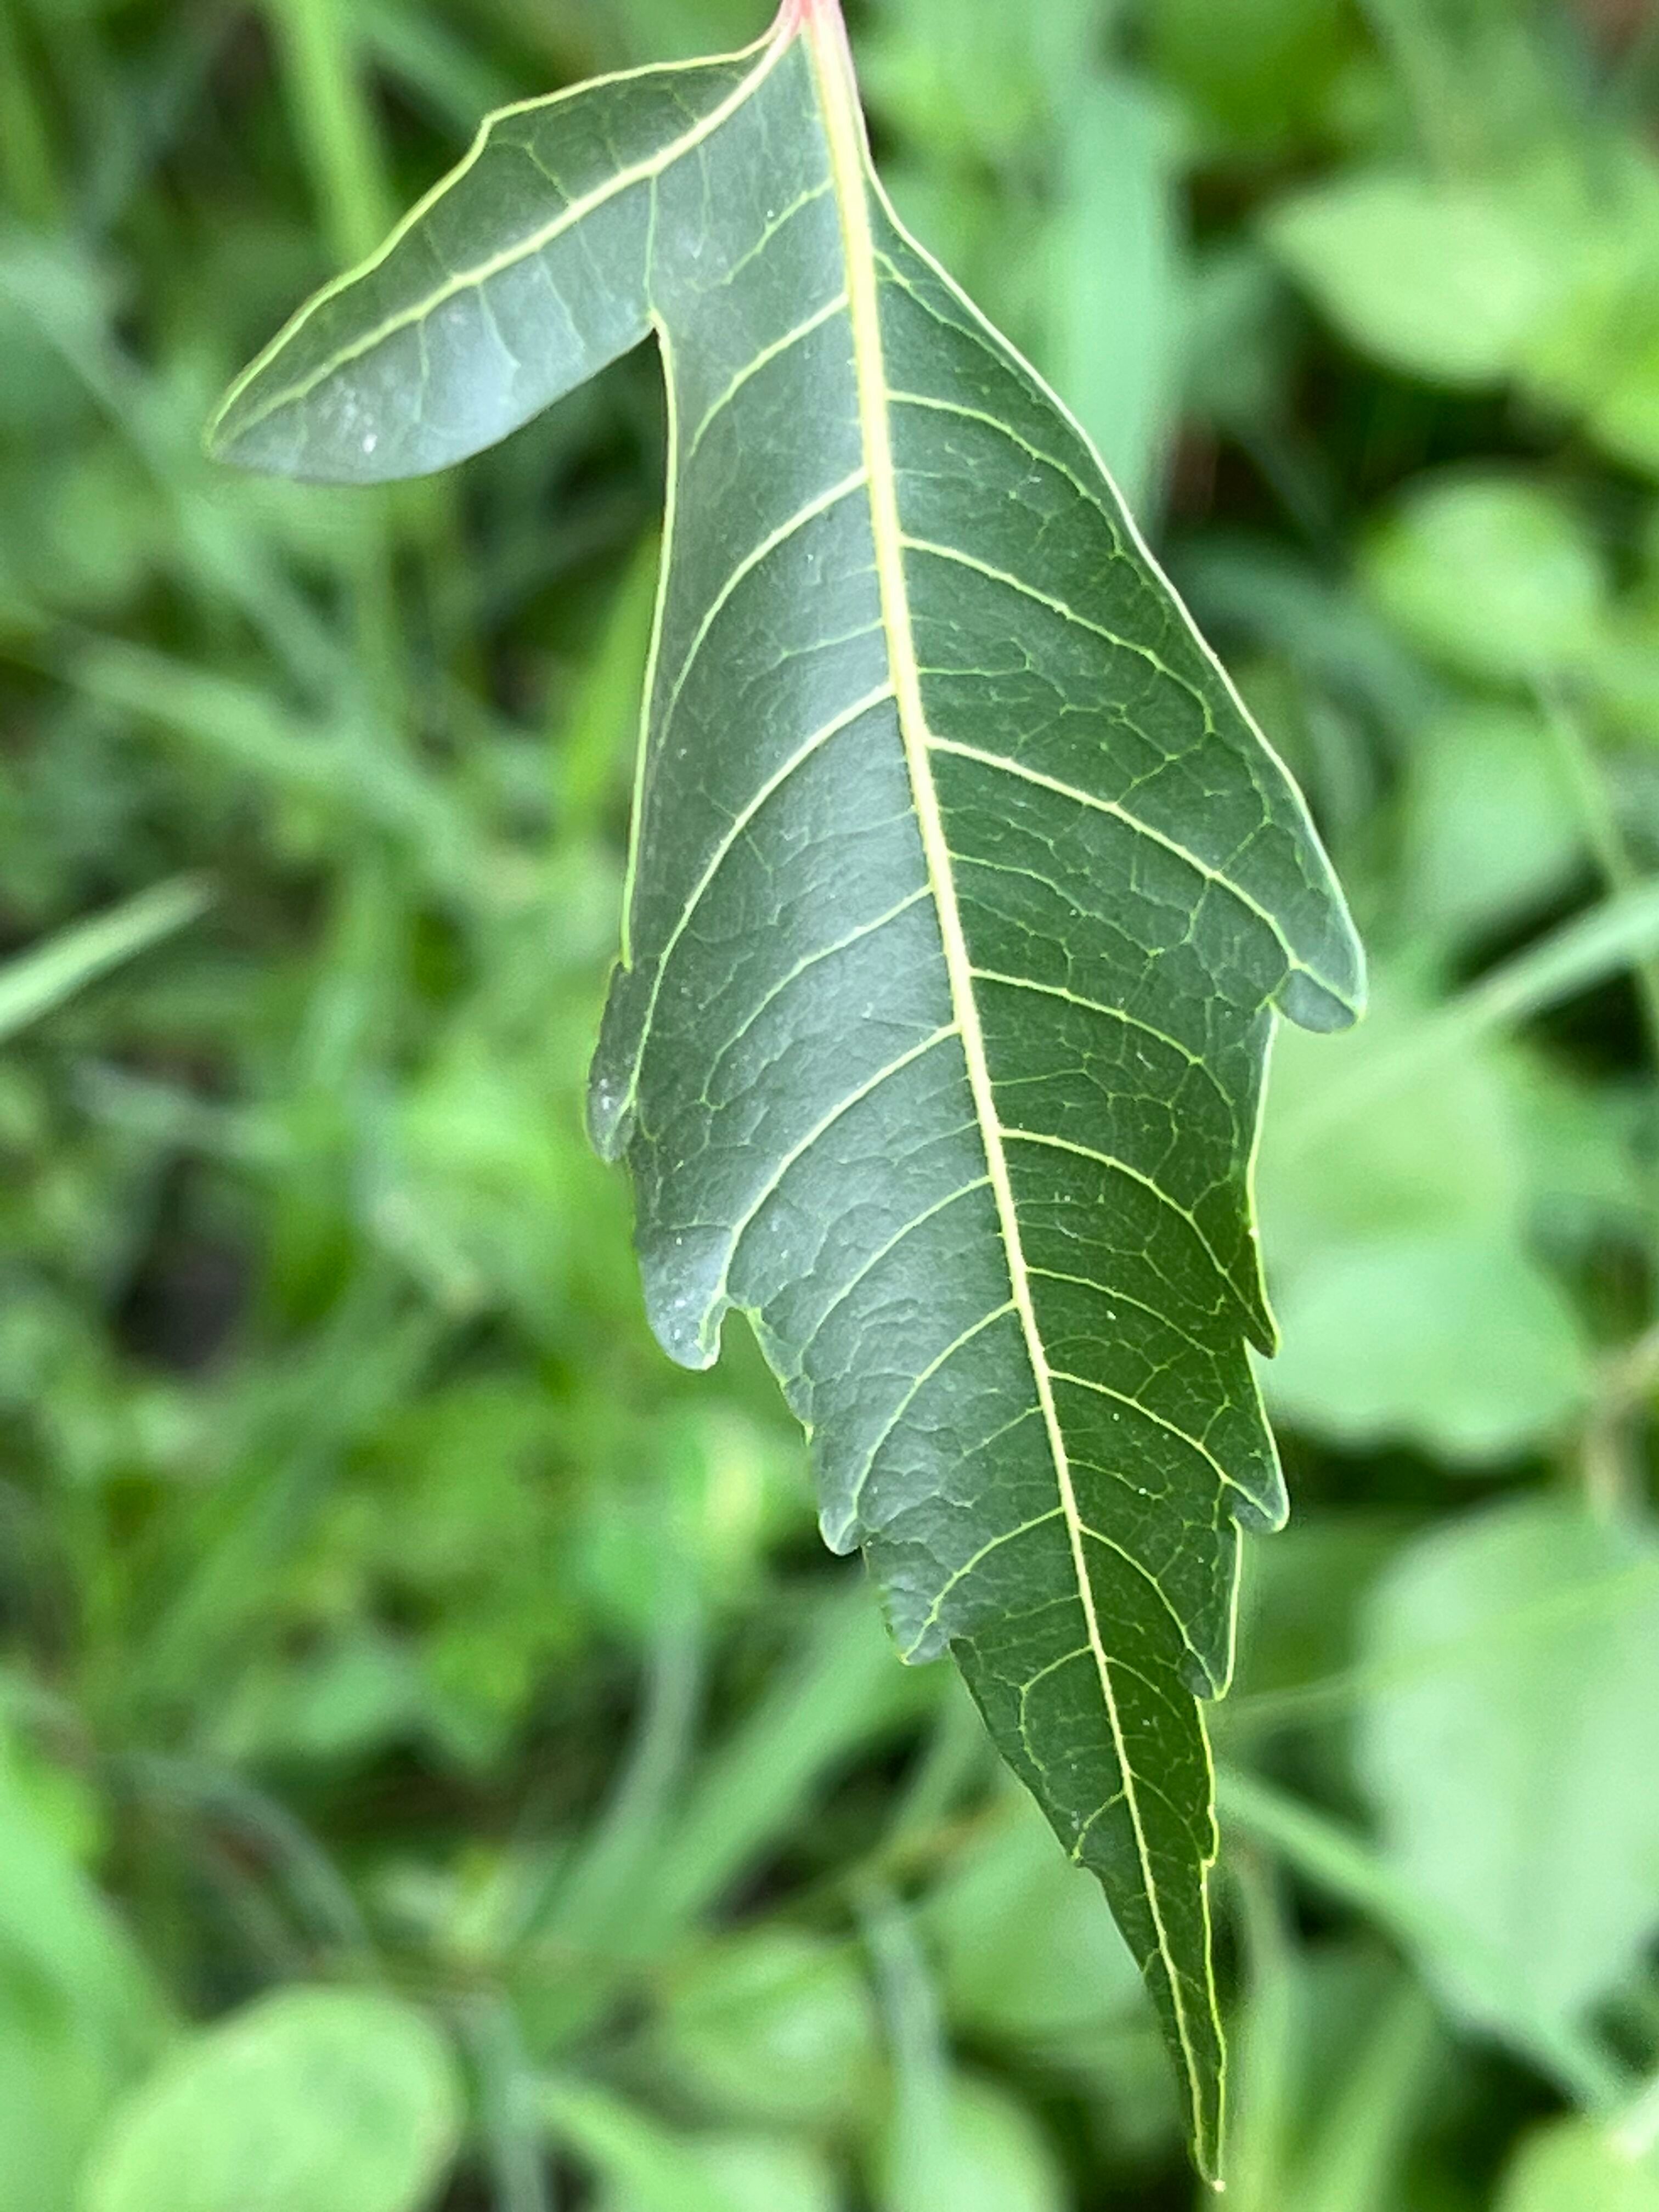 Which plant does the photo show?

neem
